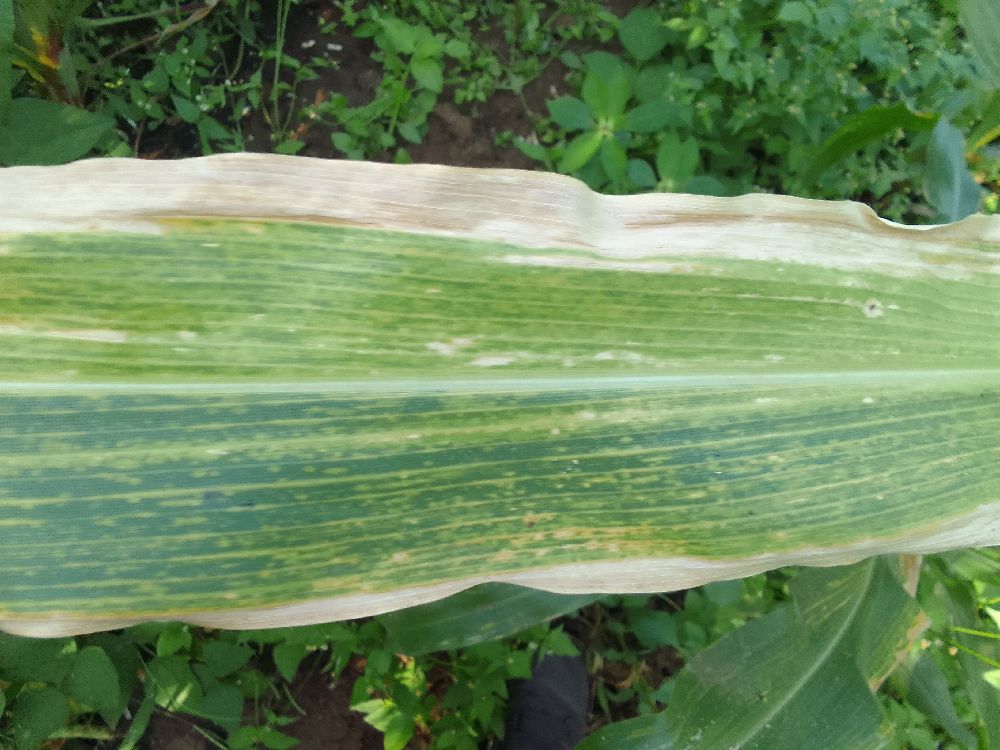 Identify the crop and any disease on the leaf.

maize, maize lethal necrosis
